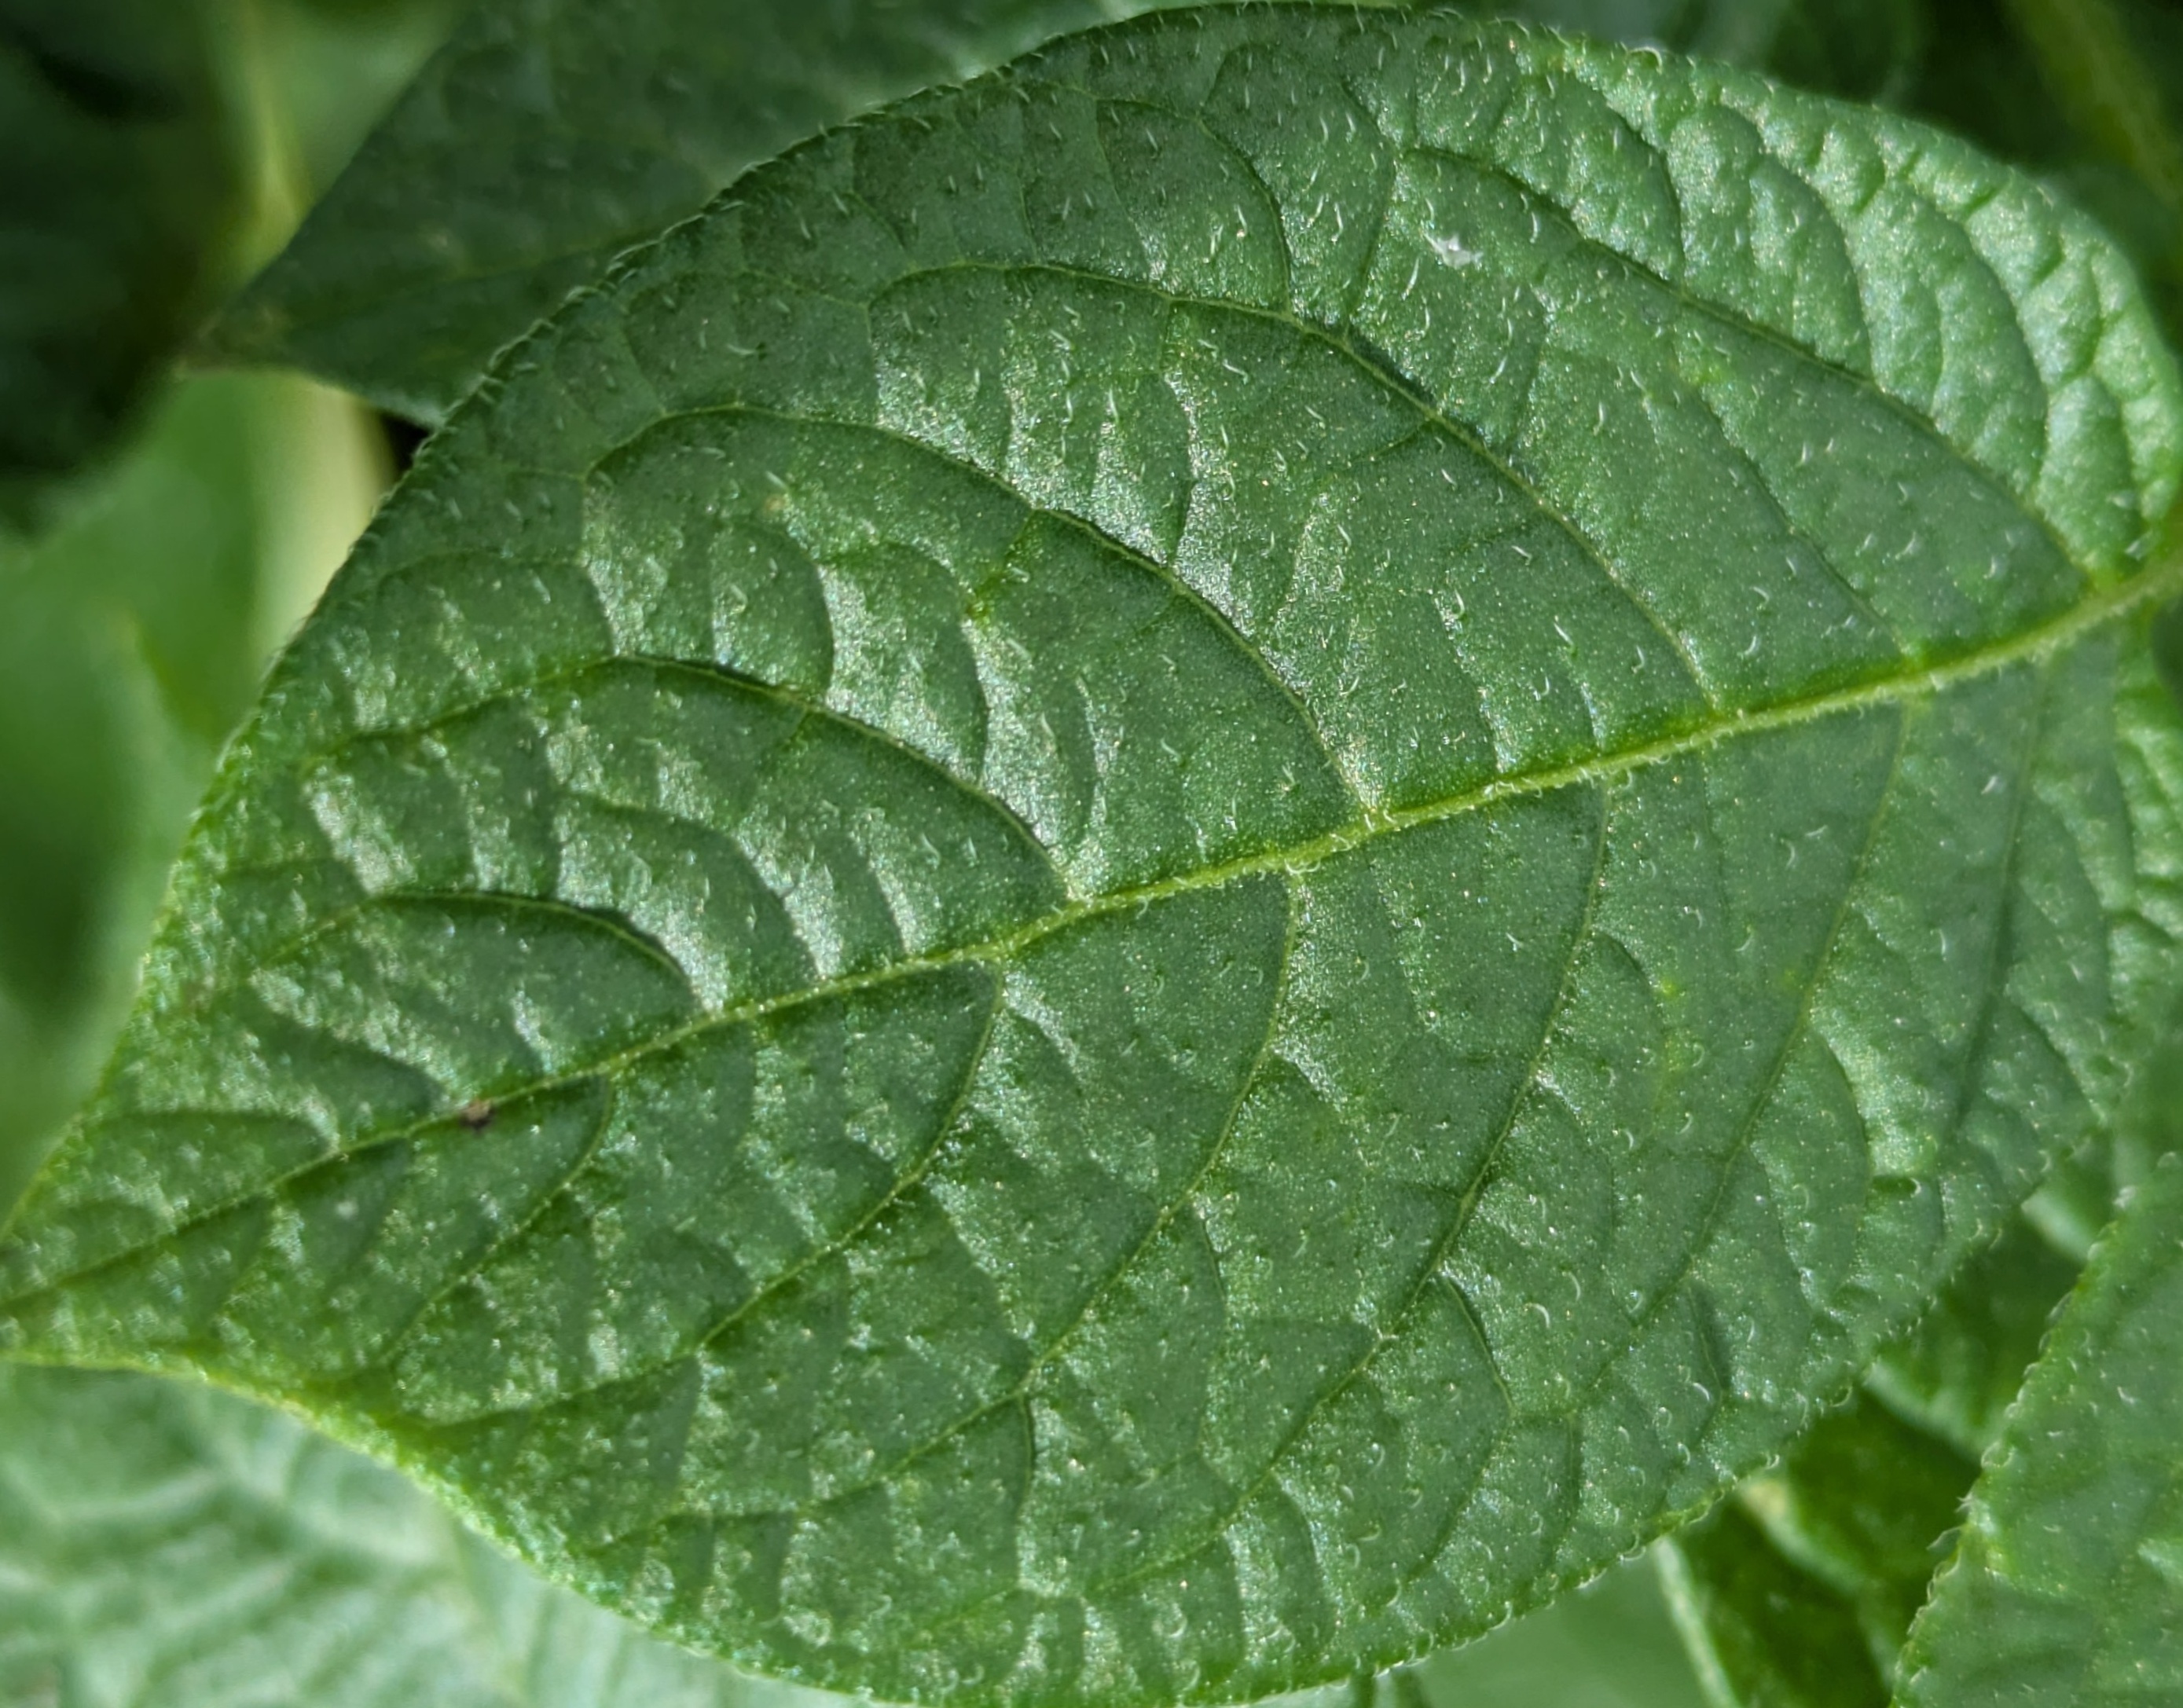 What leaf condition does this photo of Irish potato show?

healthy
